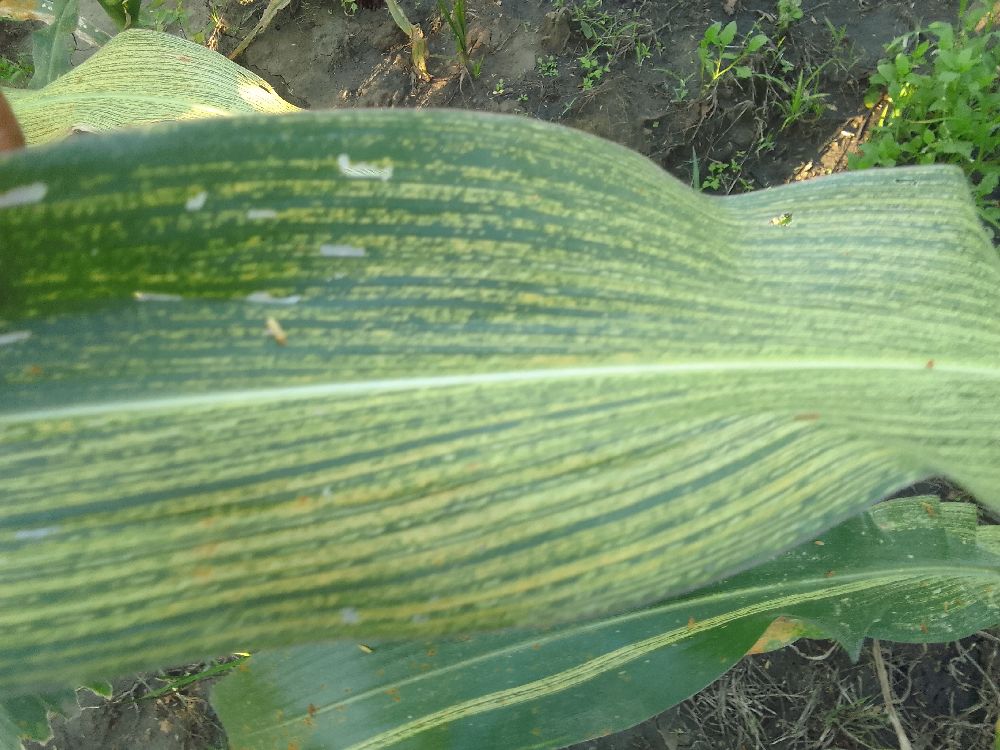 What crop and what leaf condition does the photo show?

maize, maize streak virus
